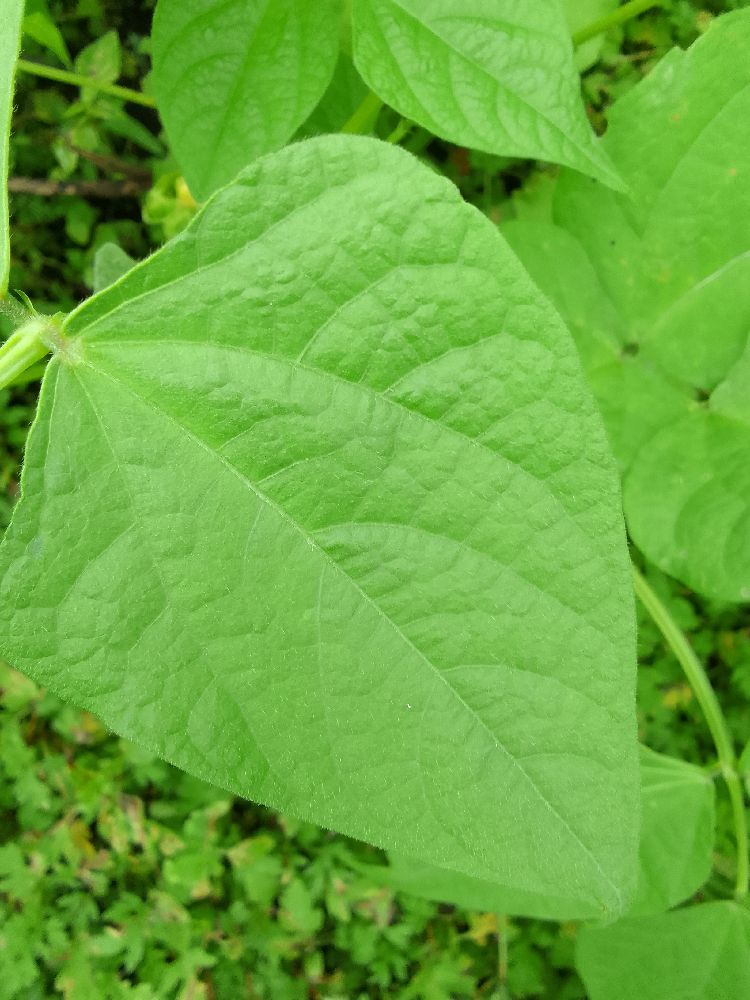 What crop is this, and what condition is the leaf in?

common bean, healthy
